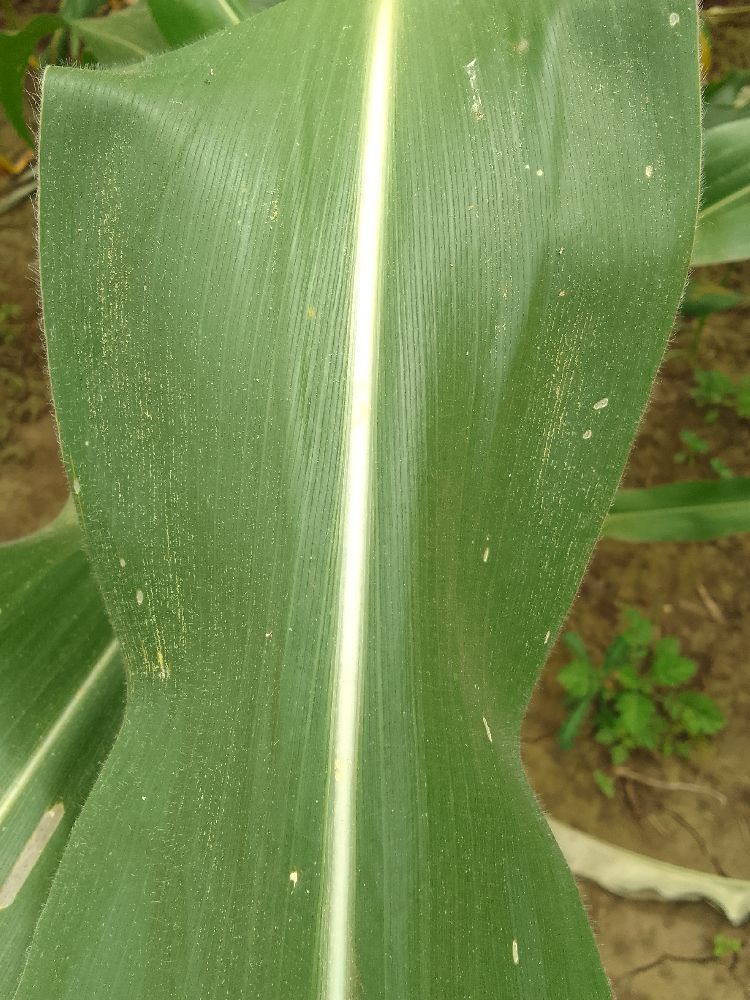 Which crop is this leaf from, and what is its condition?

maize, healthy
